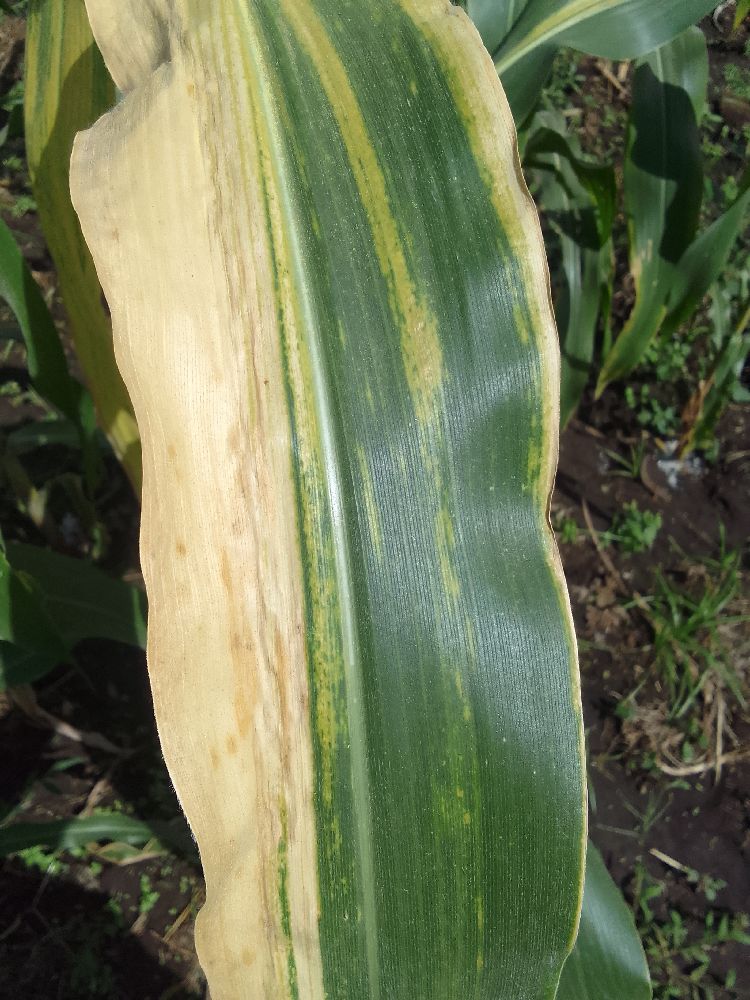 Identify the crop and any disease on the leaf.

maize, maize lethal necrosis
